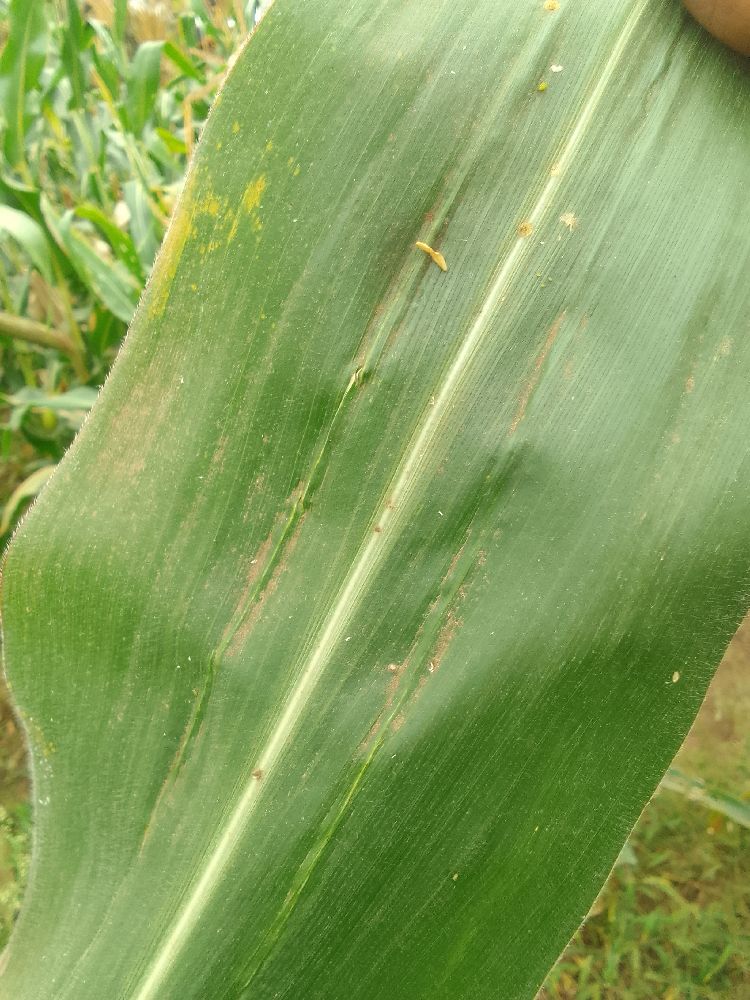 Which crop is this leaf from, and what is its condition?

maize, healthy
